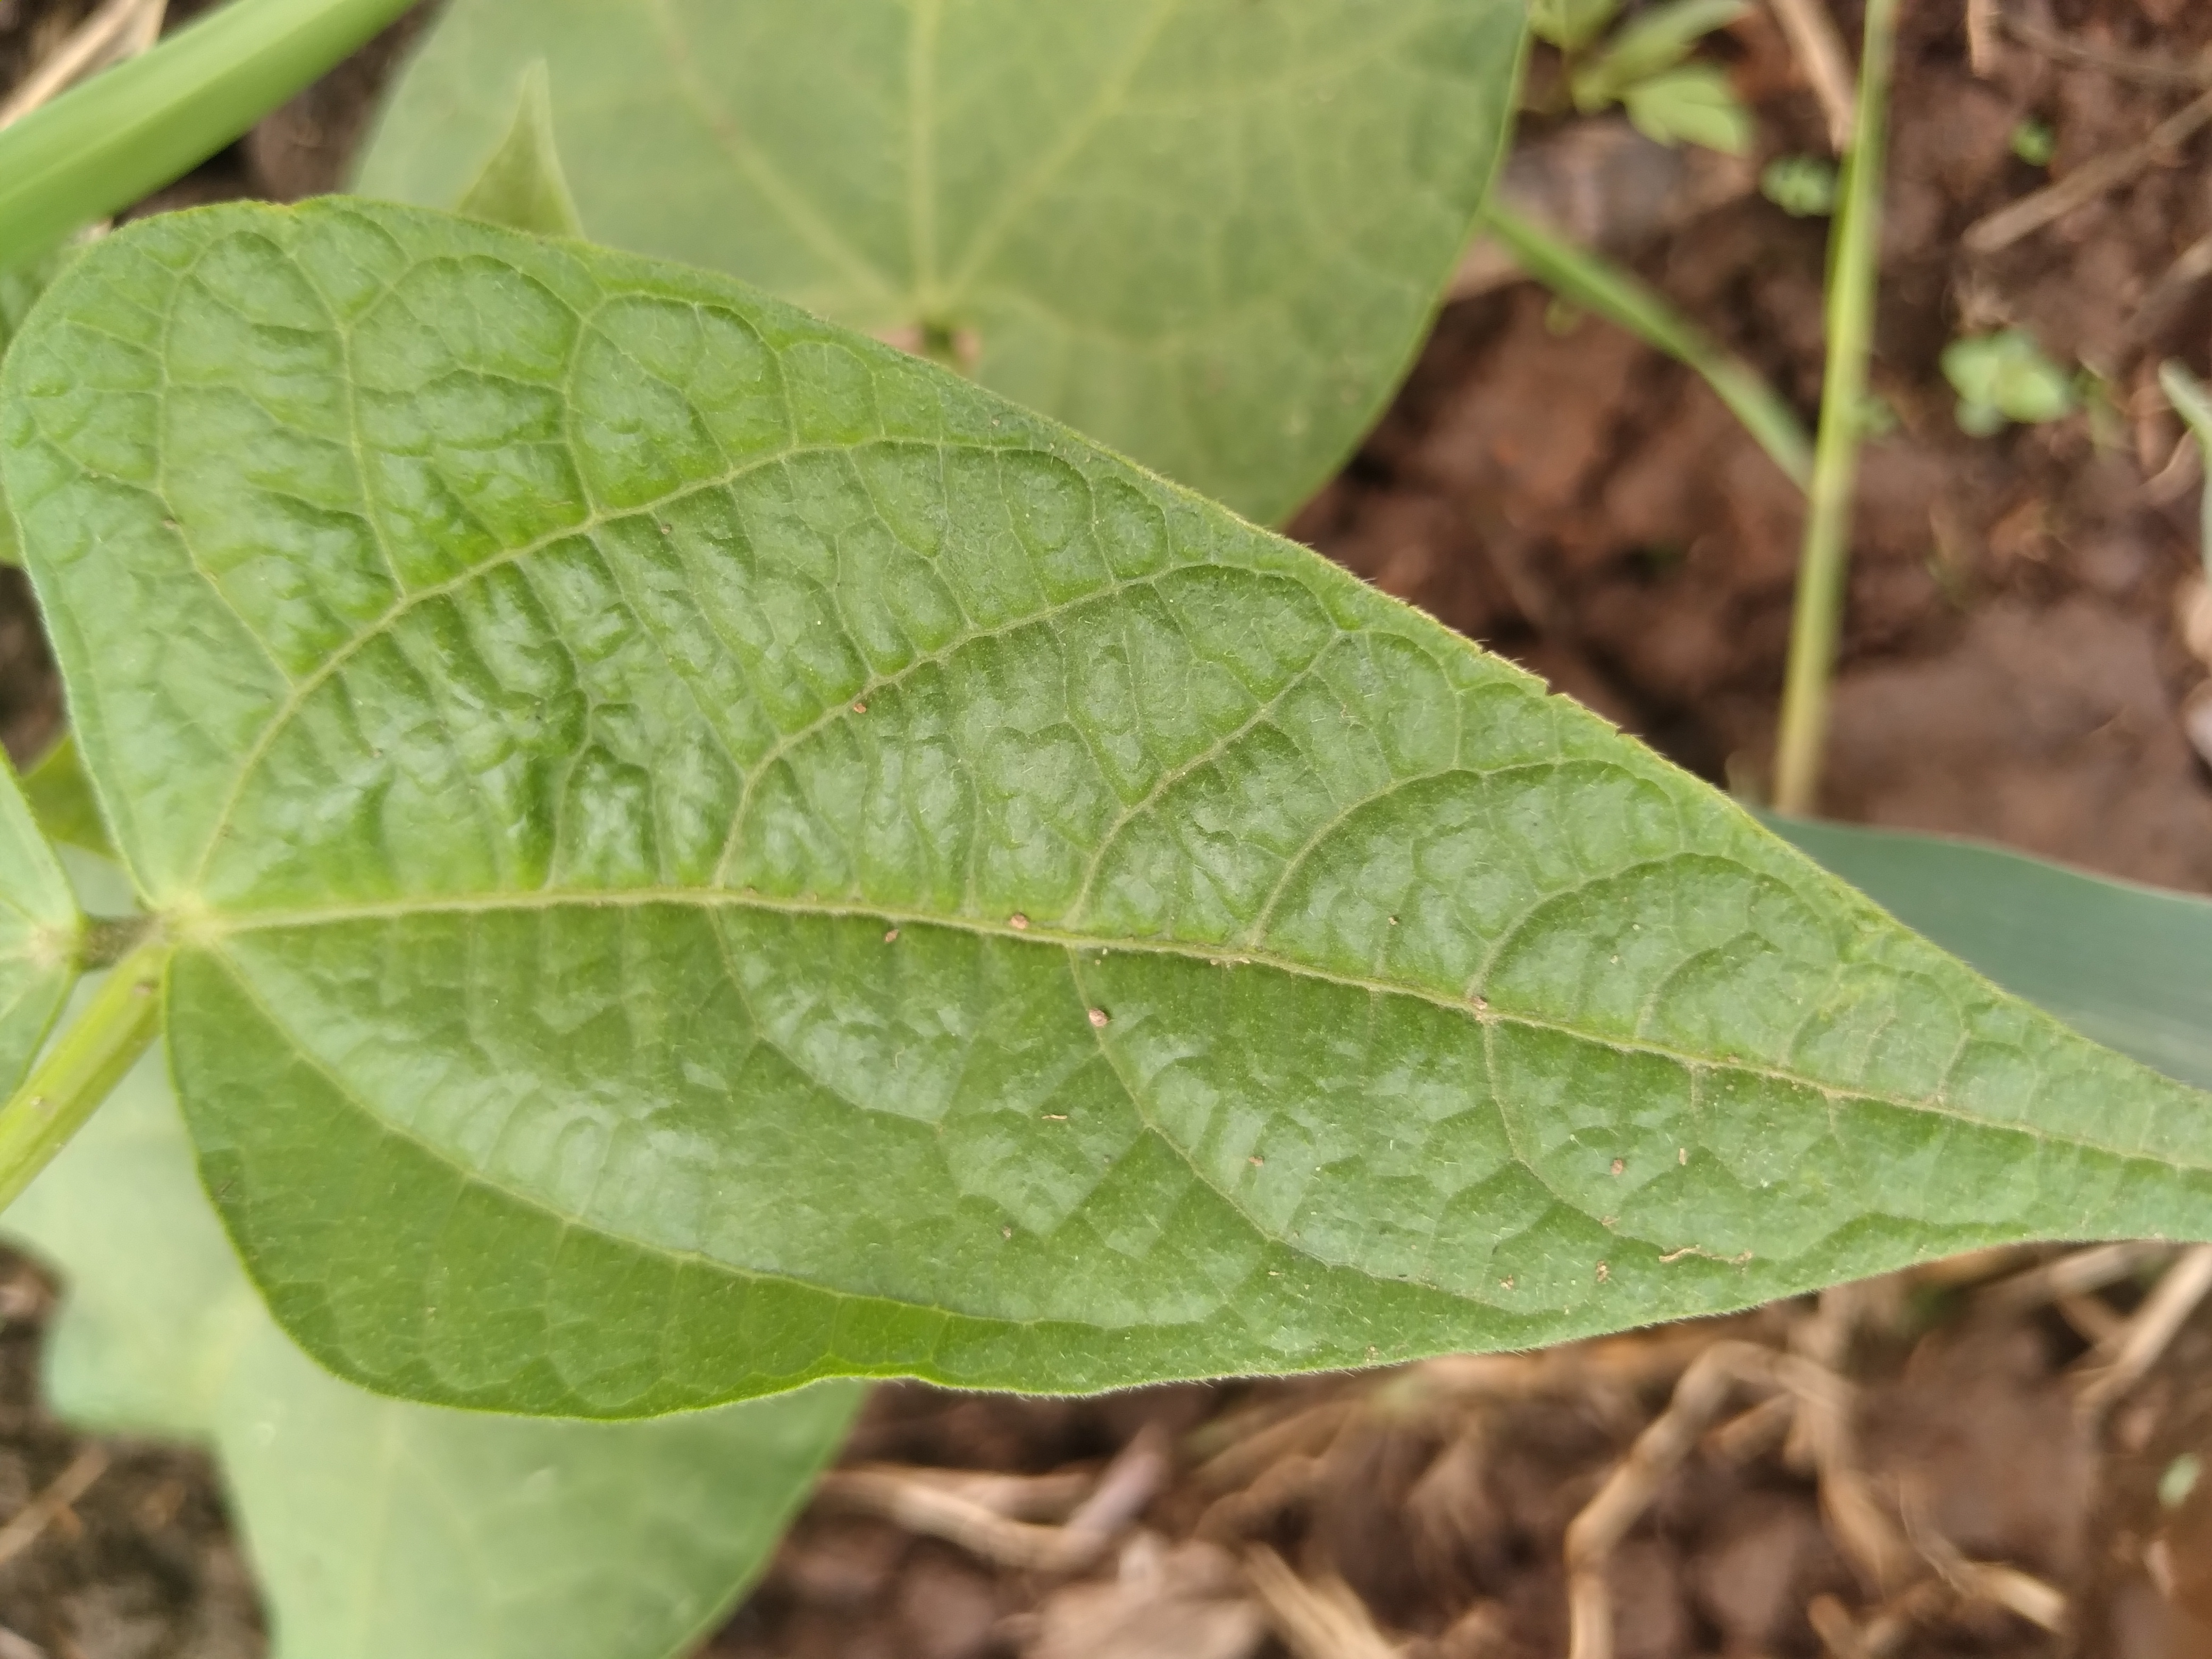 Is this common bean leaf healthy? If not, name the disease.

healthy
